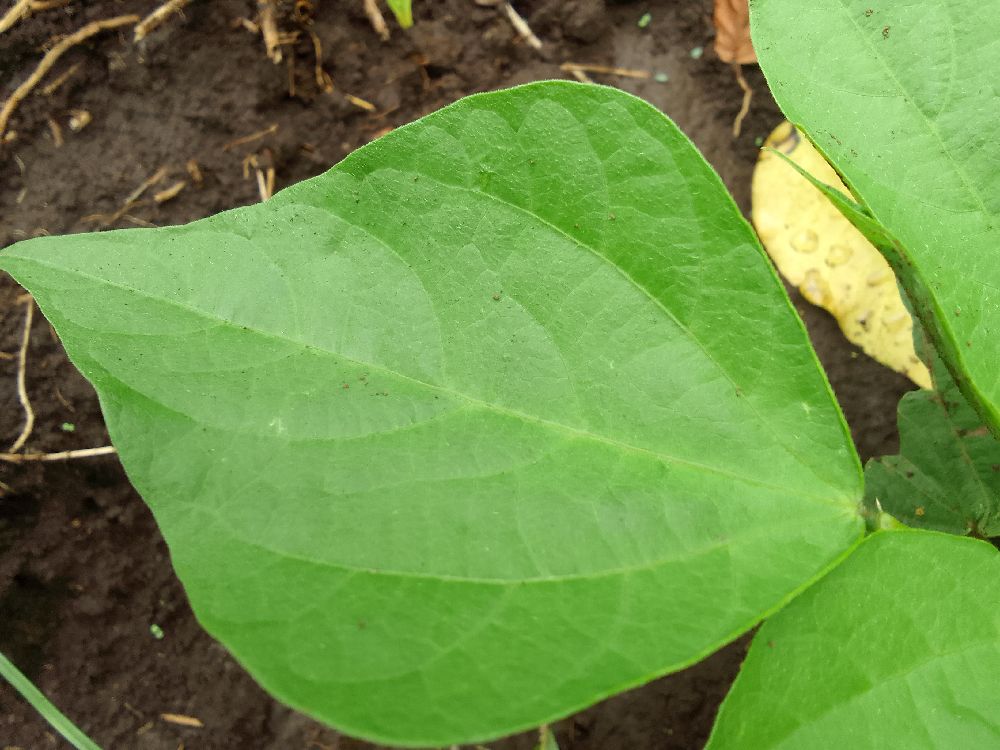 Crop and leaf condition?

common bean, healthy
